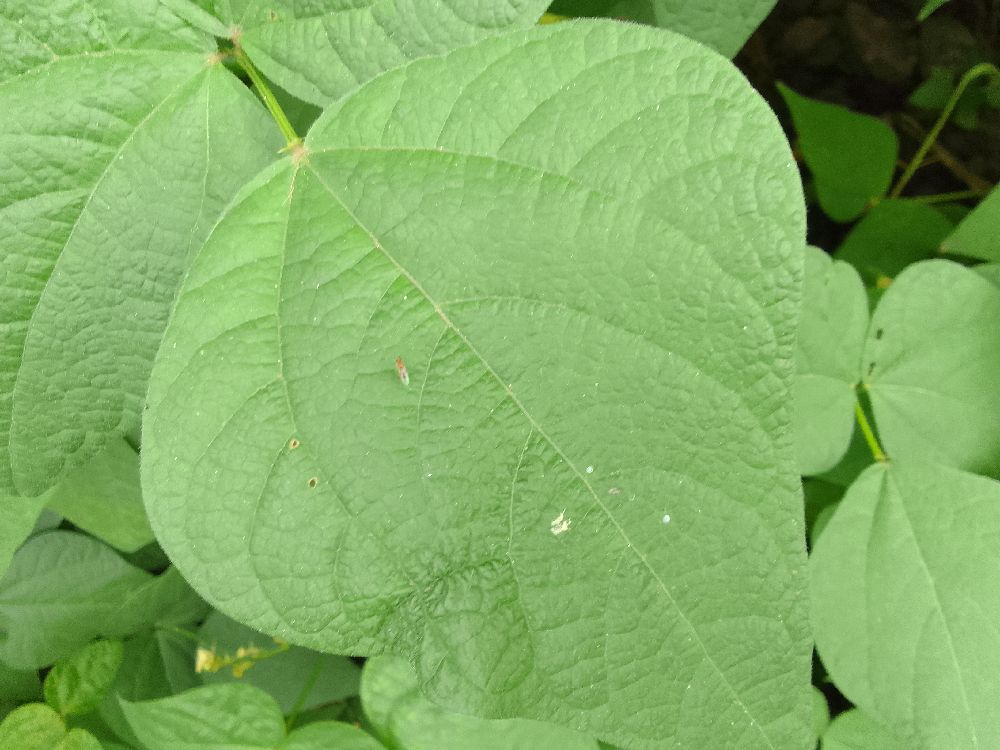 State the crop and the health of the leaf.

common bean, healthy
